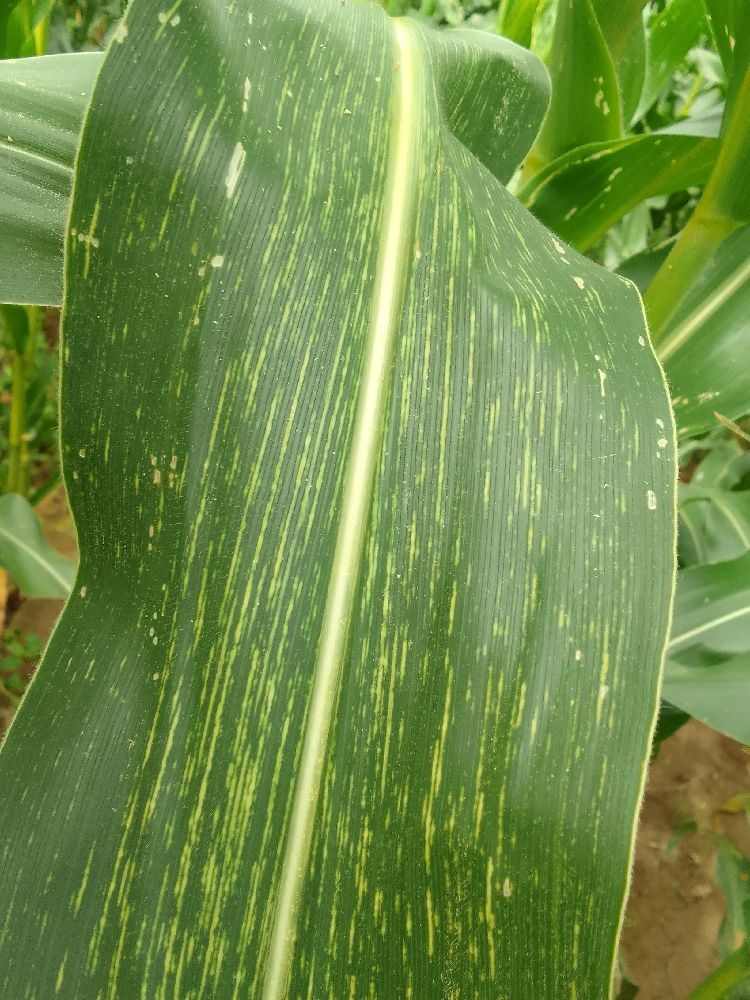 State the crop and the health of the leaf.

maize, maize streak virus
